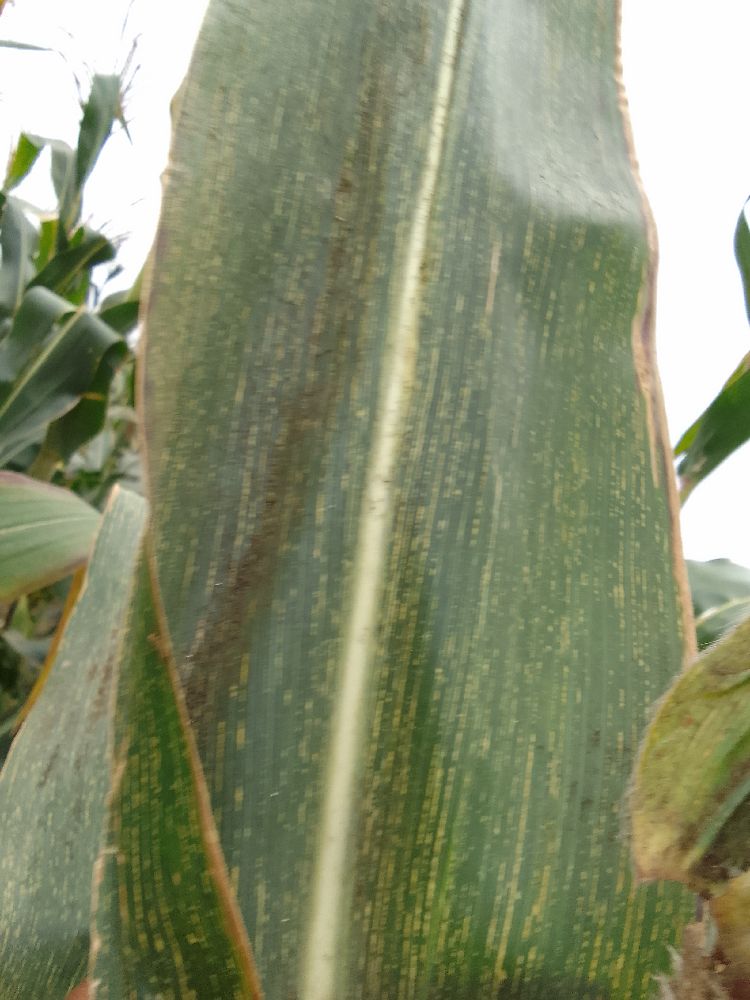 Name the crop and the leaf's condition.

maize, maize streak virus
